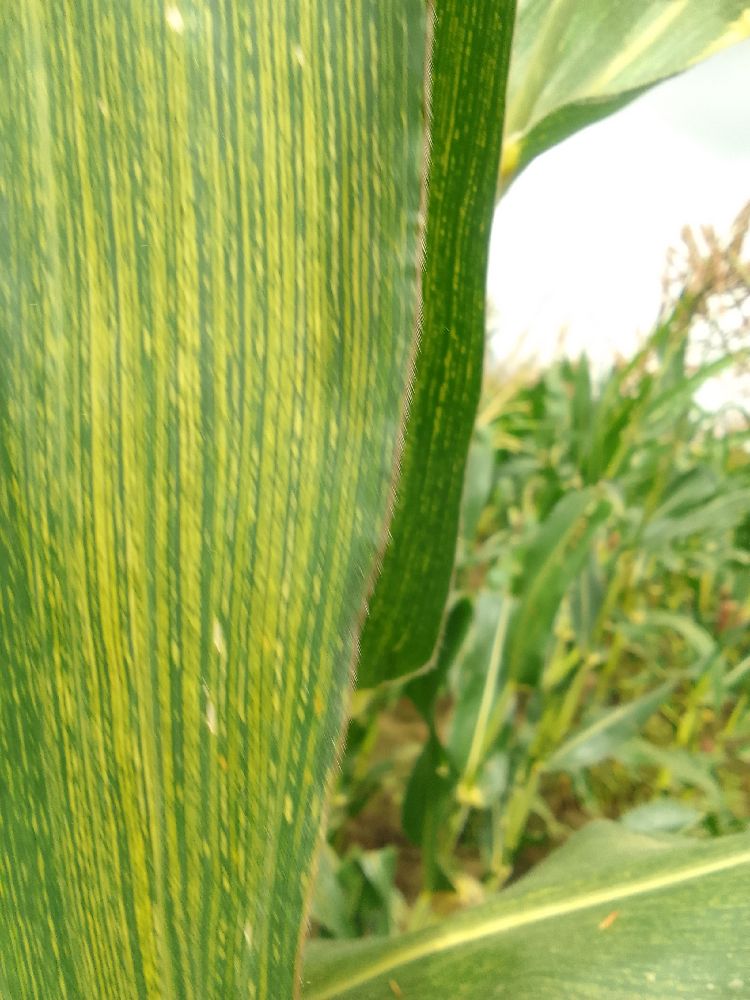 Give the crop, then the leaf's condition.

maize, maize streak virus
